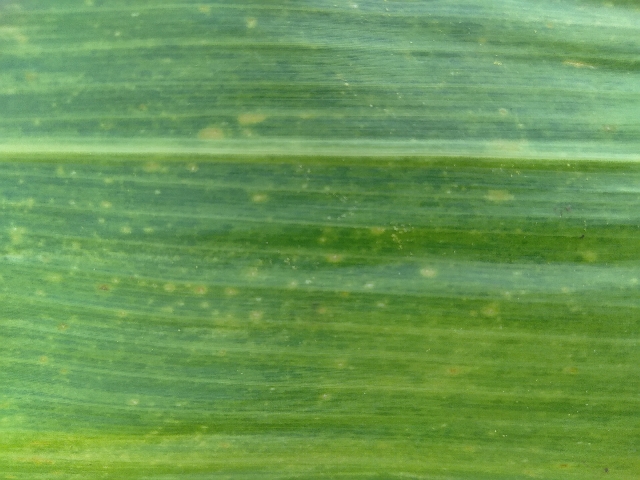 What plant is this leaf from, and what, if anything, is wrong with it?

maize, maize lethal necrosis
